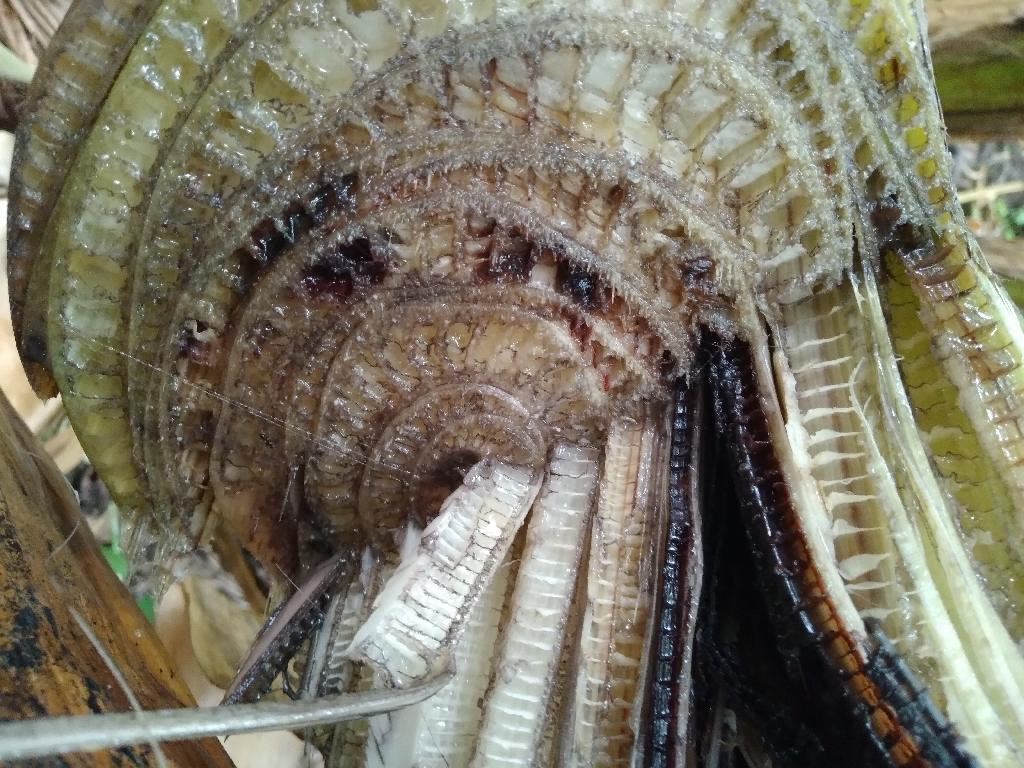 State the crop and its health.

banana, fusarium wilt race 1
